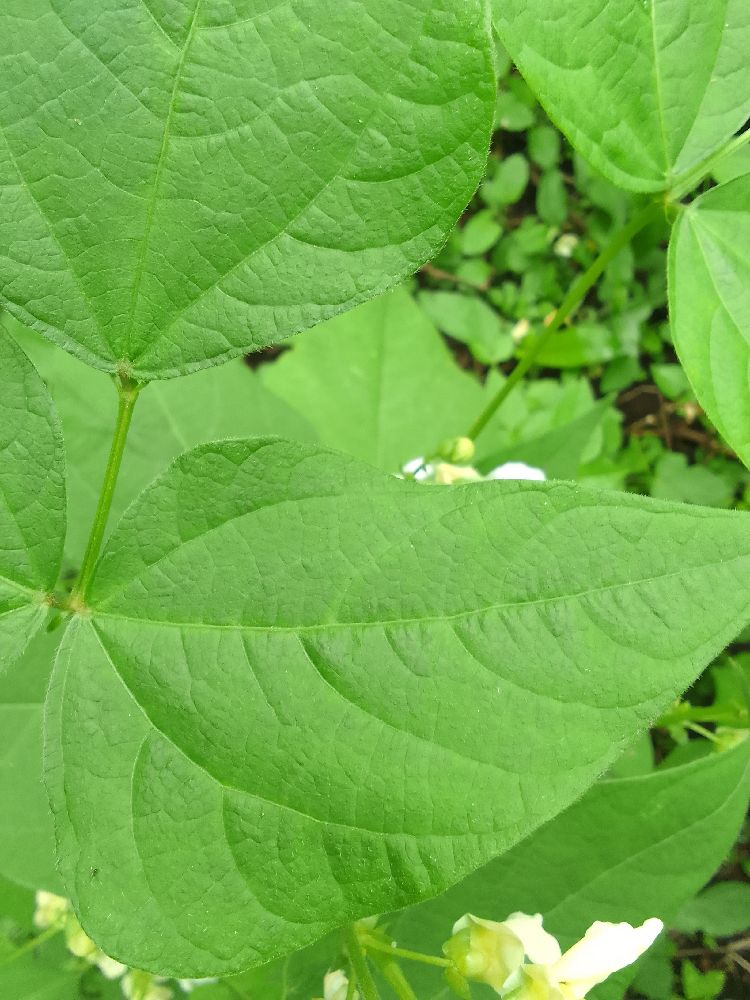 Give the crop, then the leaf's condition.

common bean, healthy
